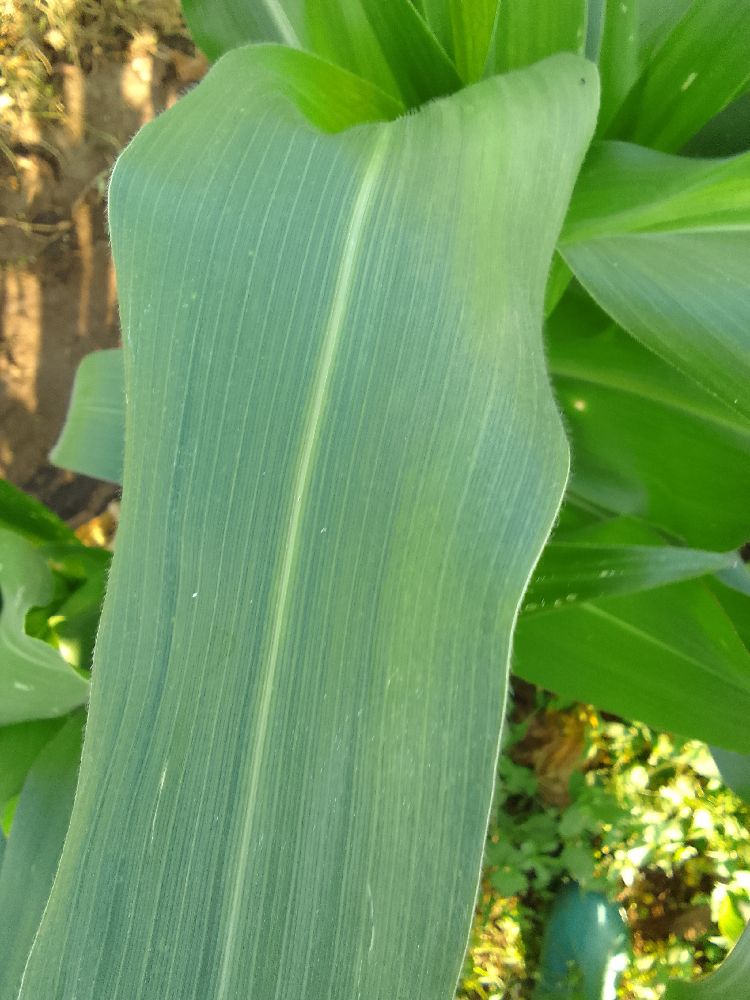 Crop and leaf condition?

maize, healthy
